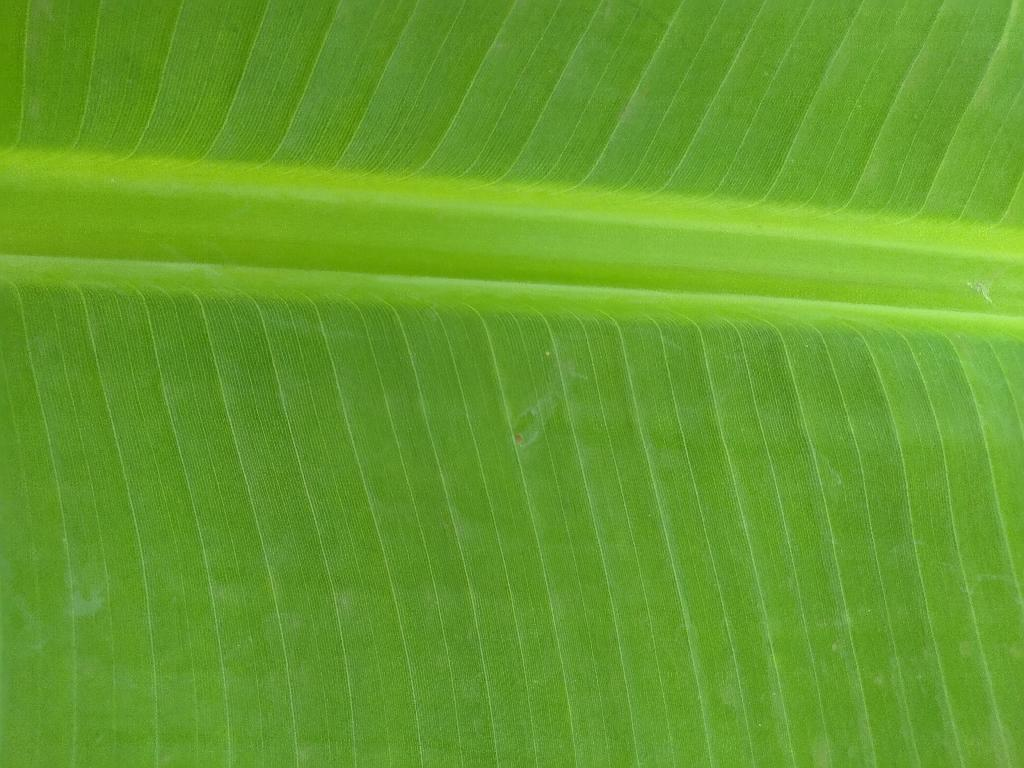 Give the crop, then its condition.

banana, healthy
